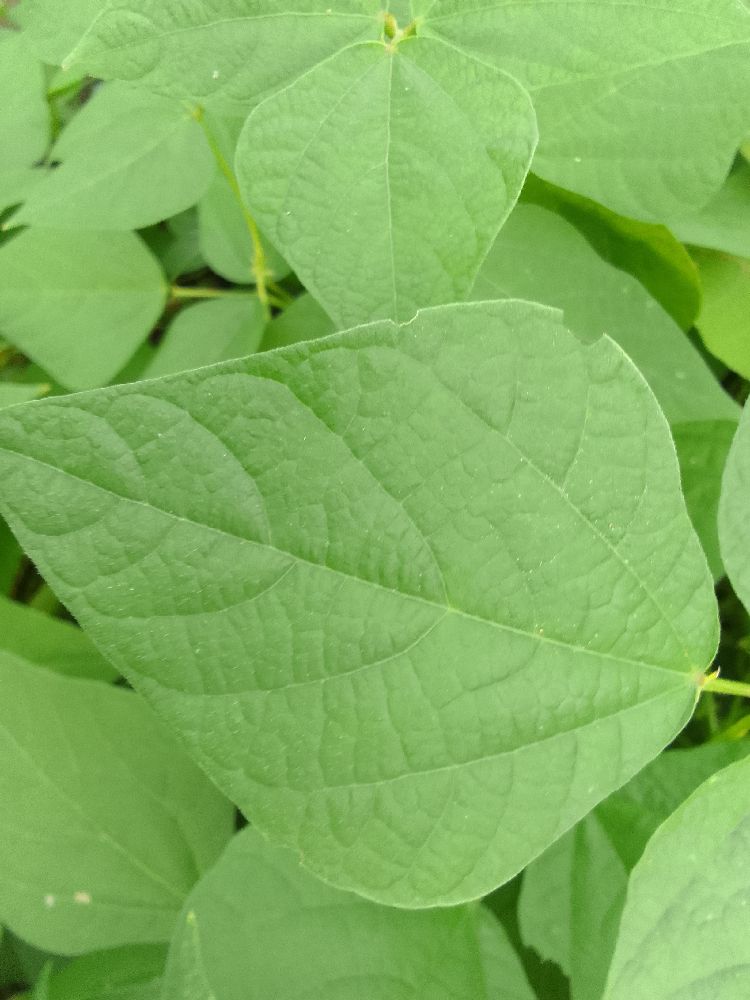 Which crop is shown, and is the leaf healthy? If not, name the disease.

common bean, healthy
